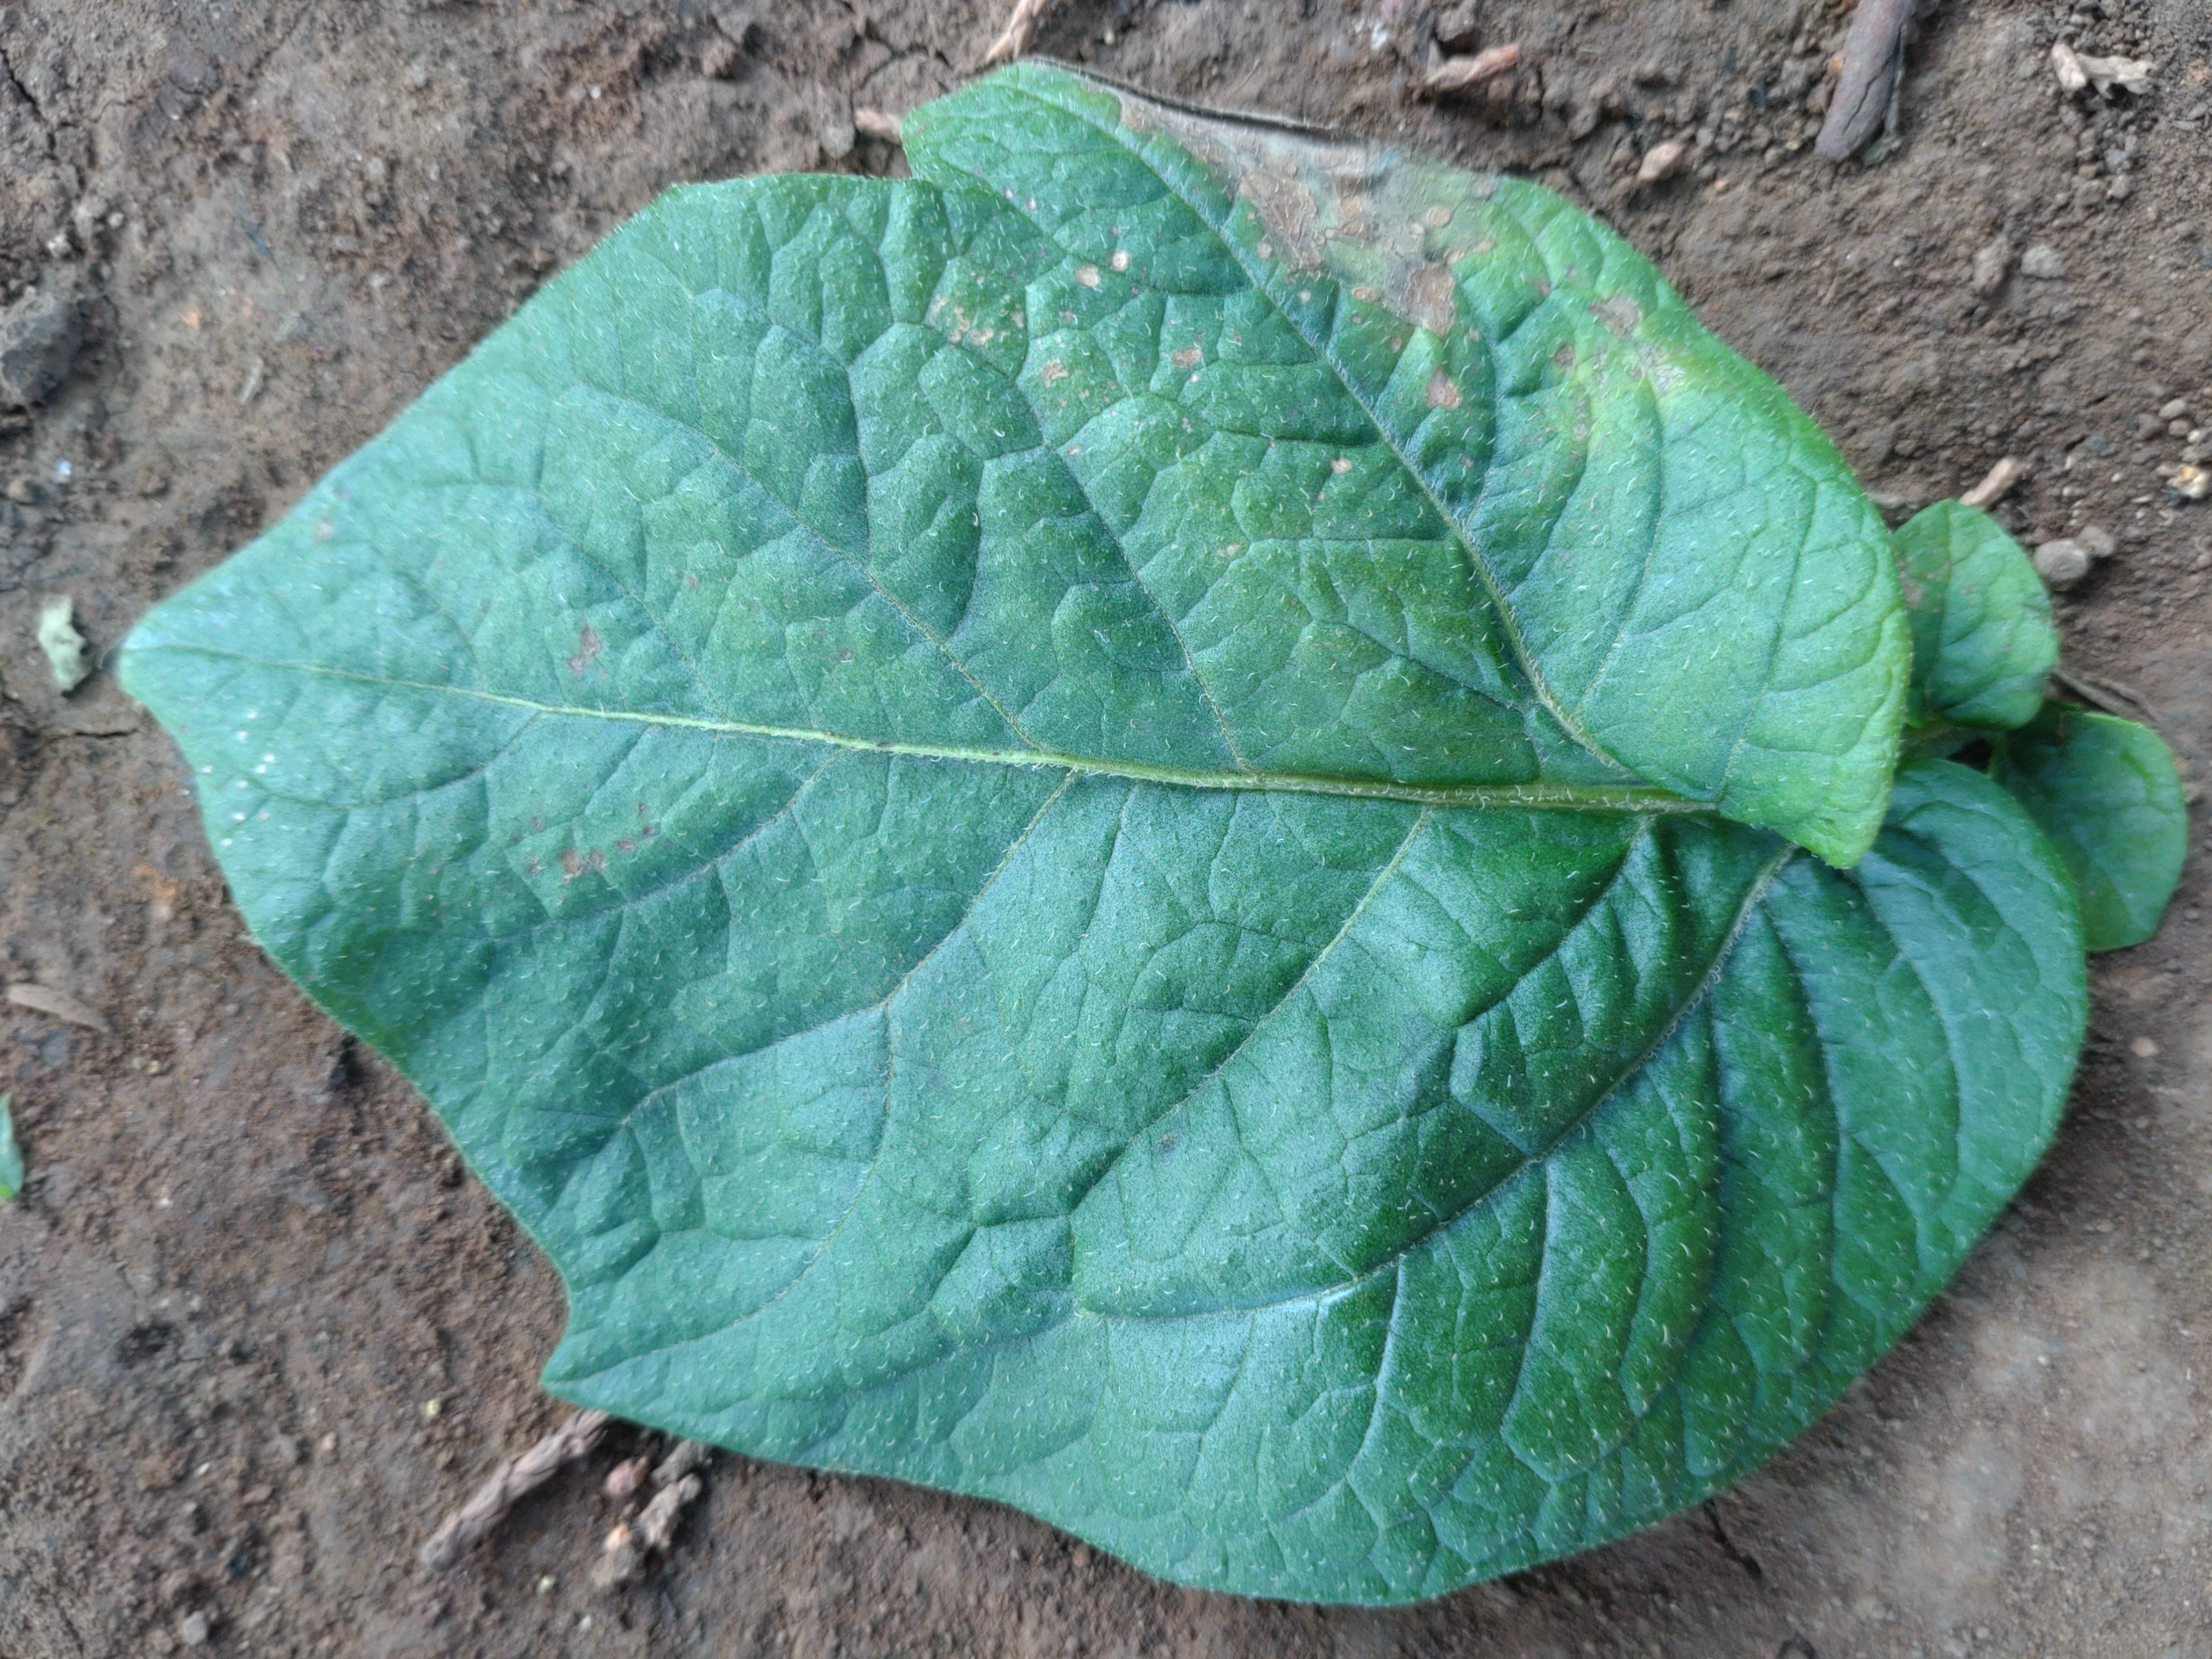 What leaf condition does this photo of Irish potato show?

early blight
